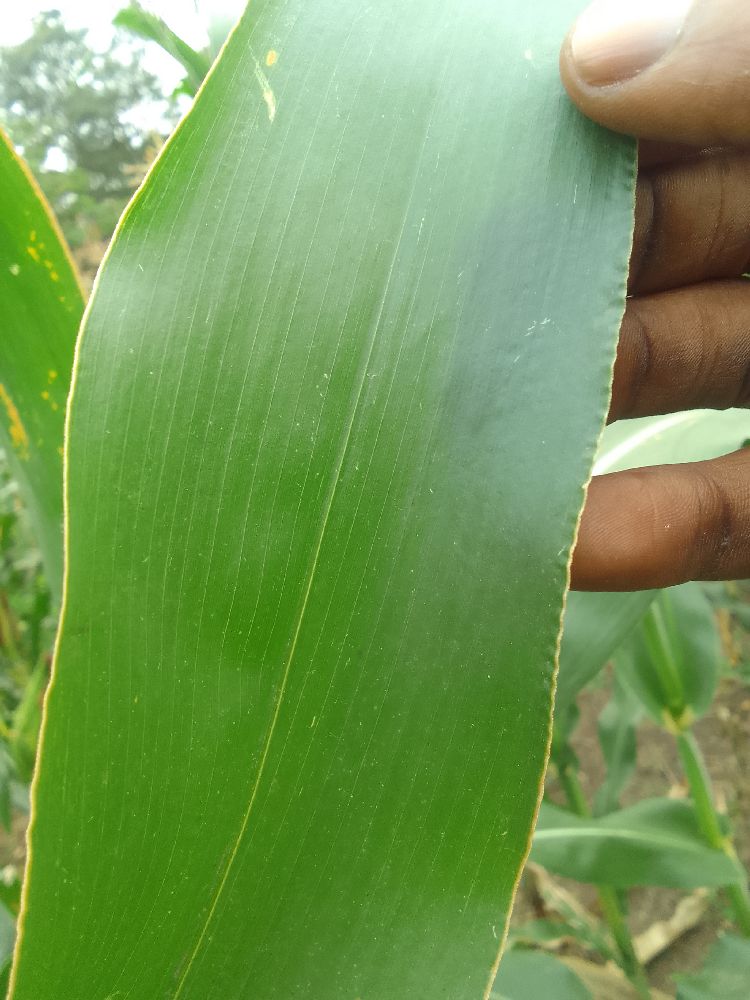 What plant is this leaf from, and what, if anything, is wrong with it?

maize, healthy
